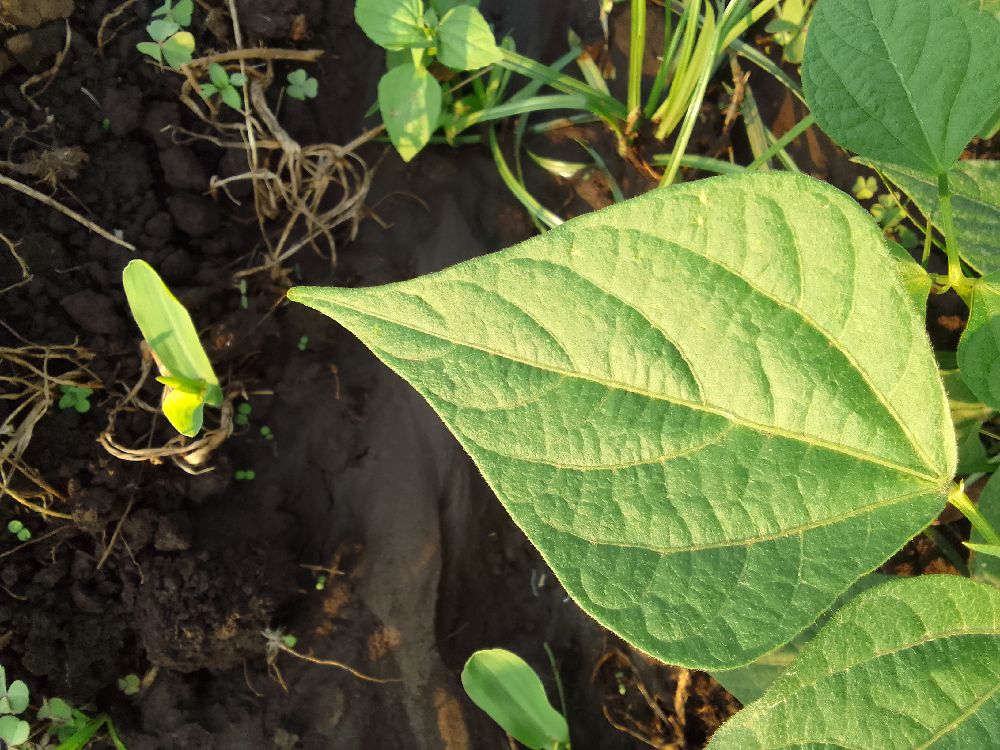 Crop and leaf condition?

common bean, healthy
